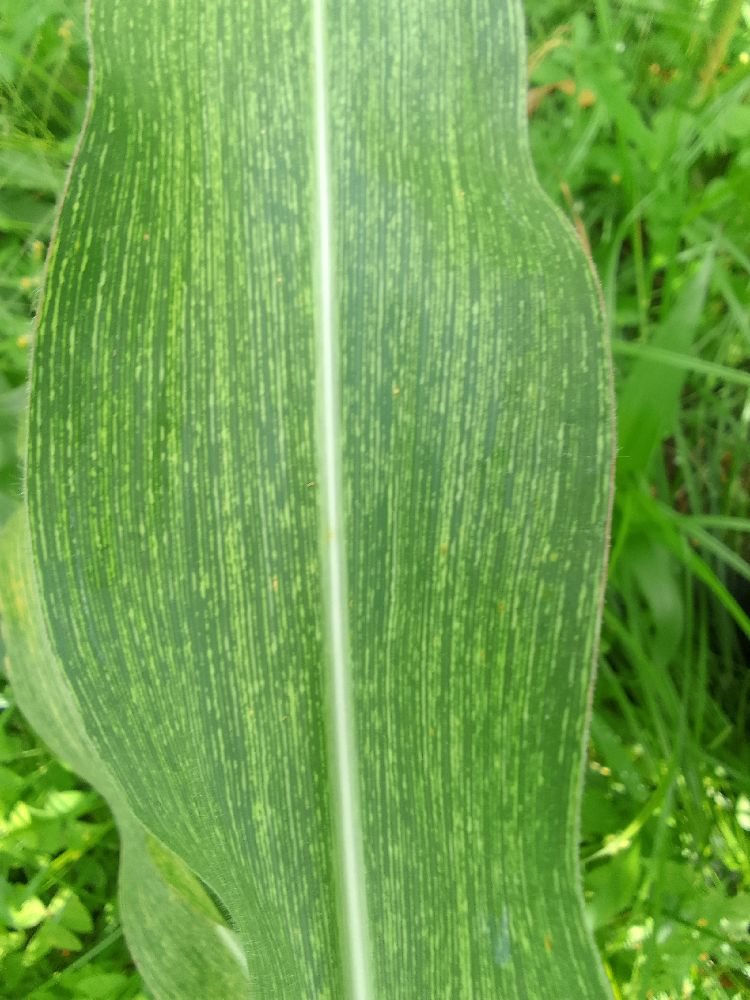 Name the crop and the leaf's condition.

maize, maize streak virus
